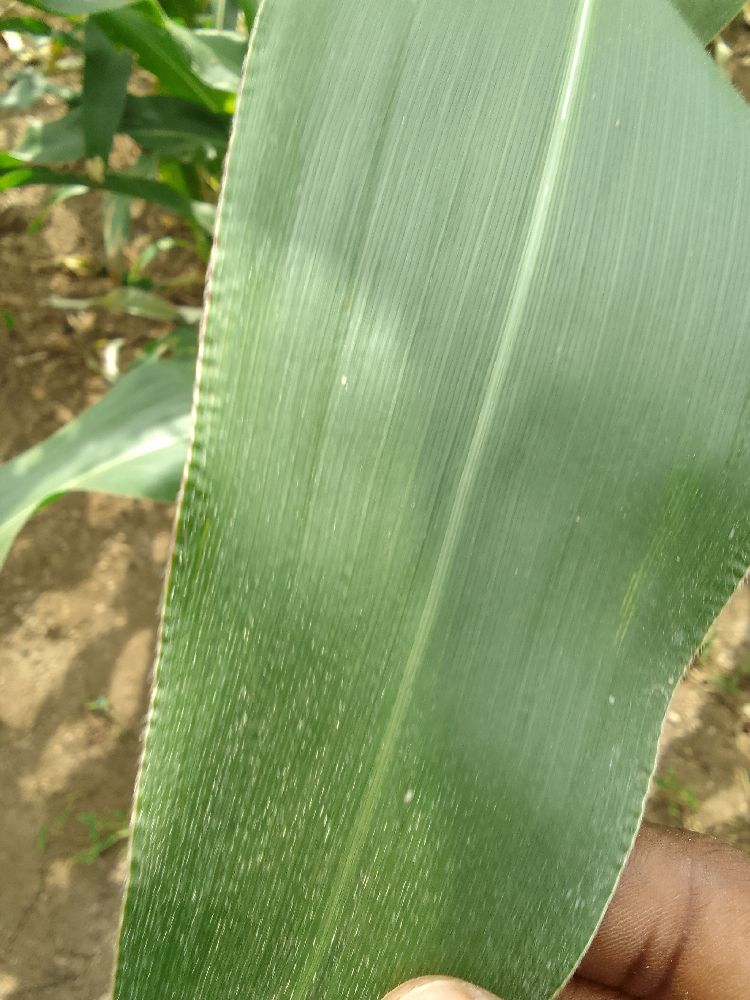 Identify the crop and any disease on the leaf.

maize, healthy
